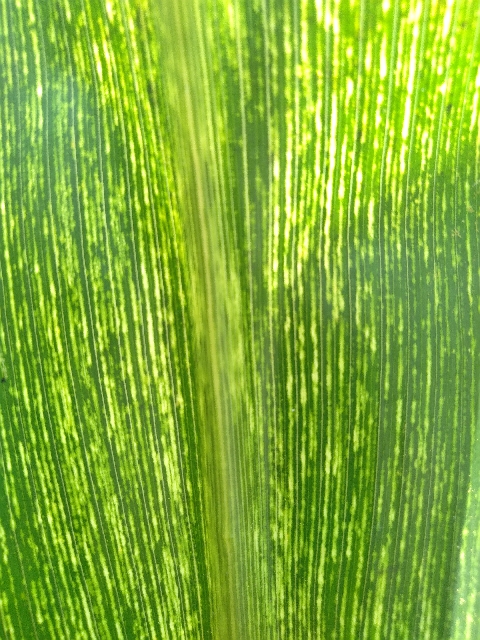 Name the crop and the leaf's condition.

maize, maize streak virus
